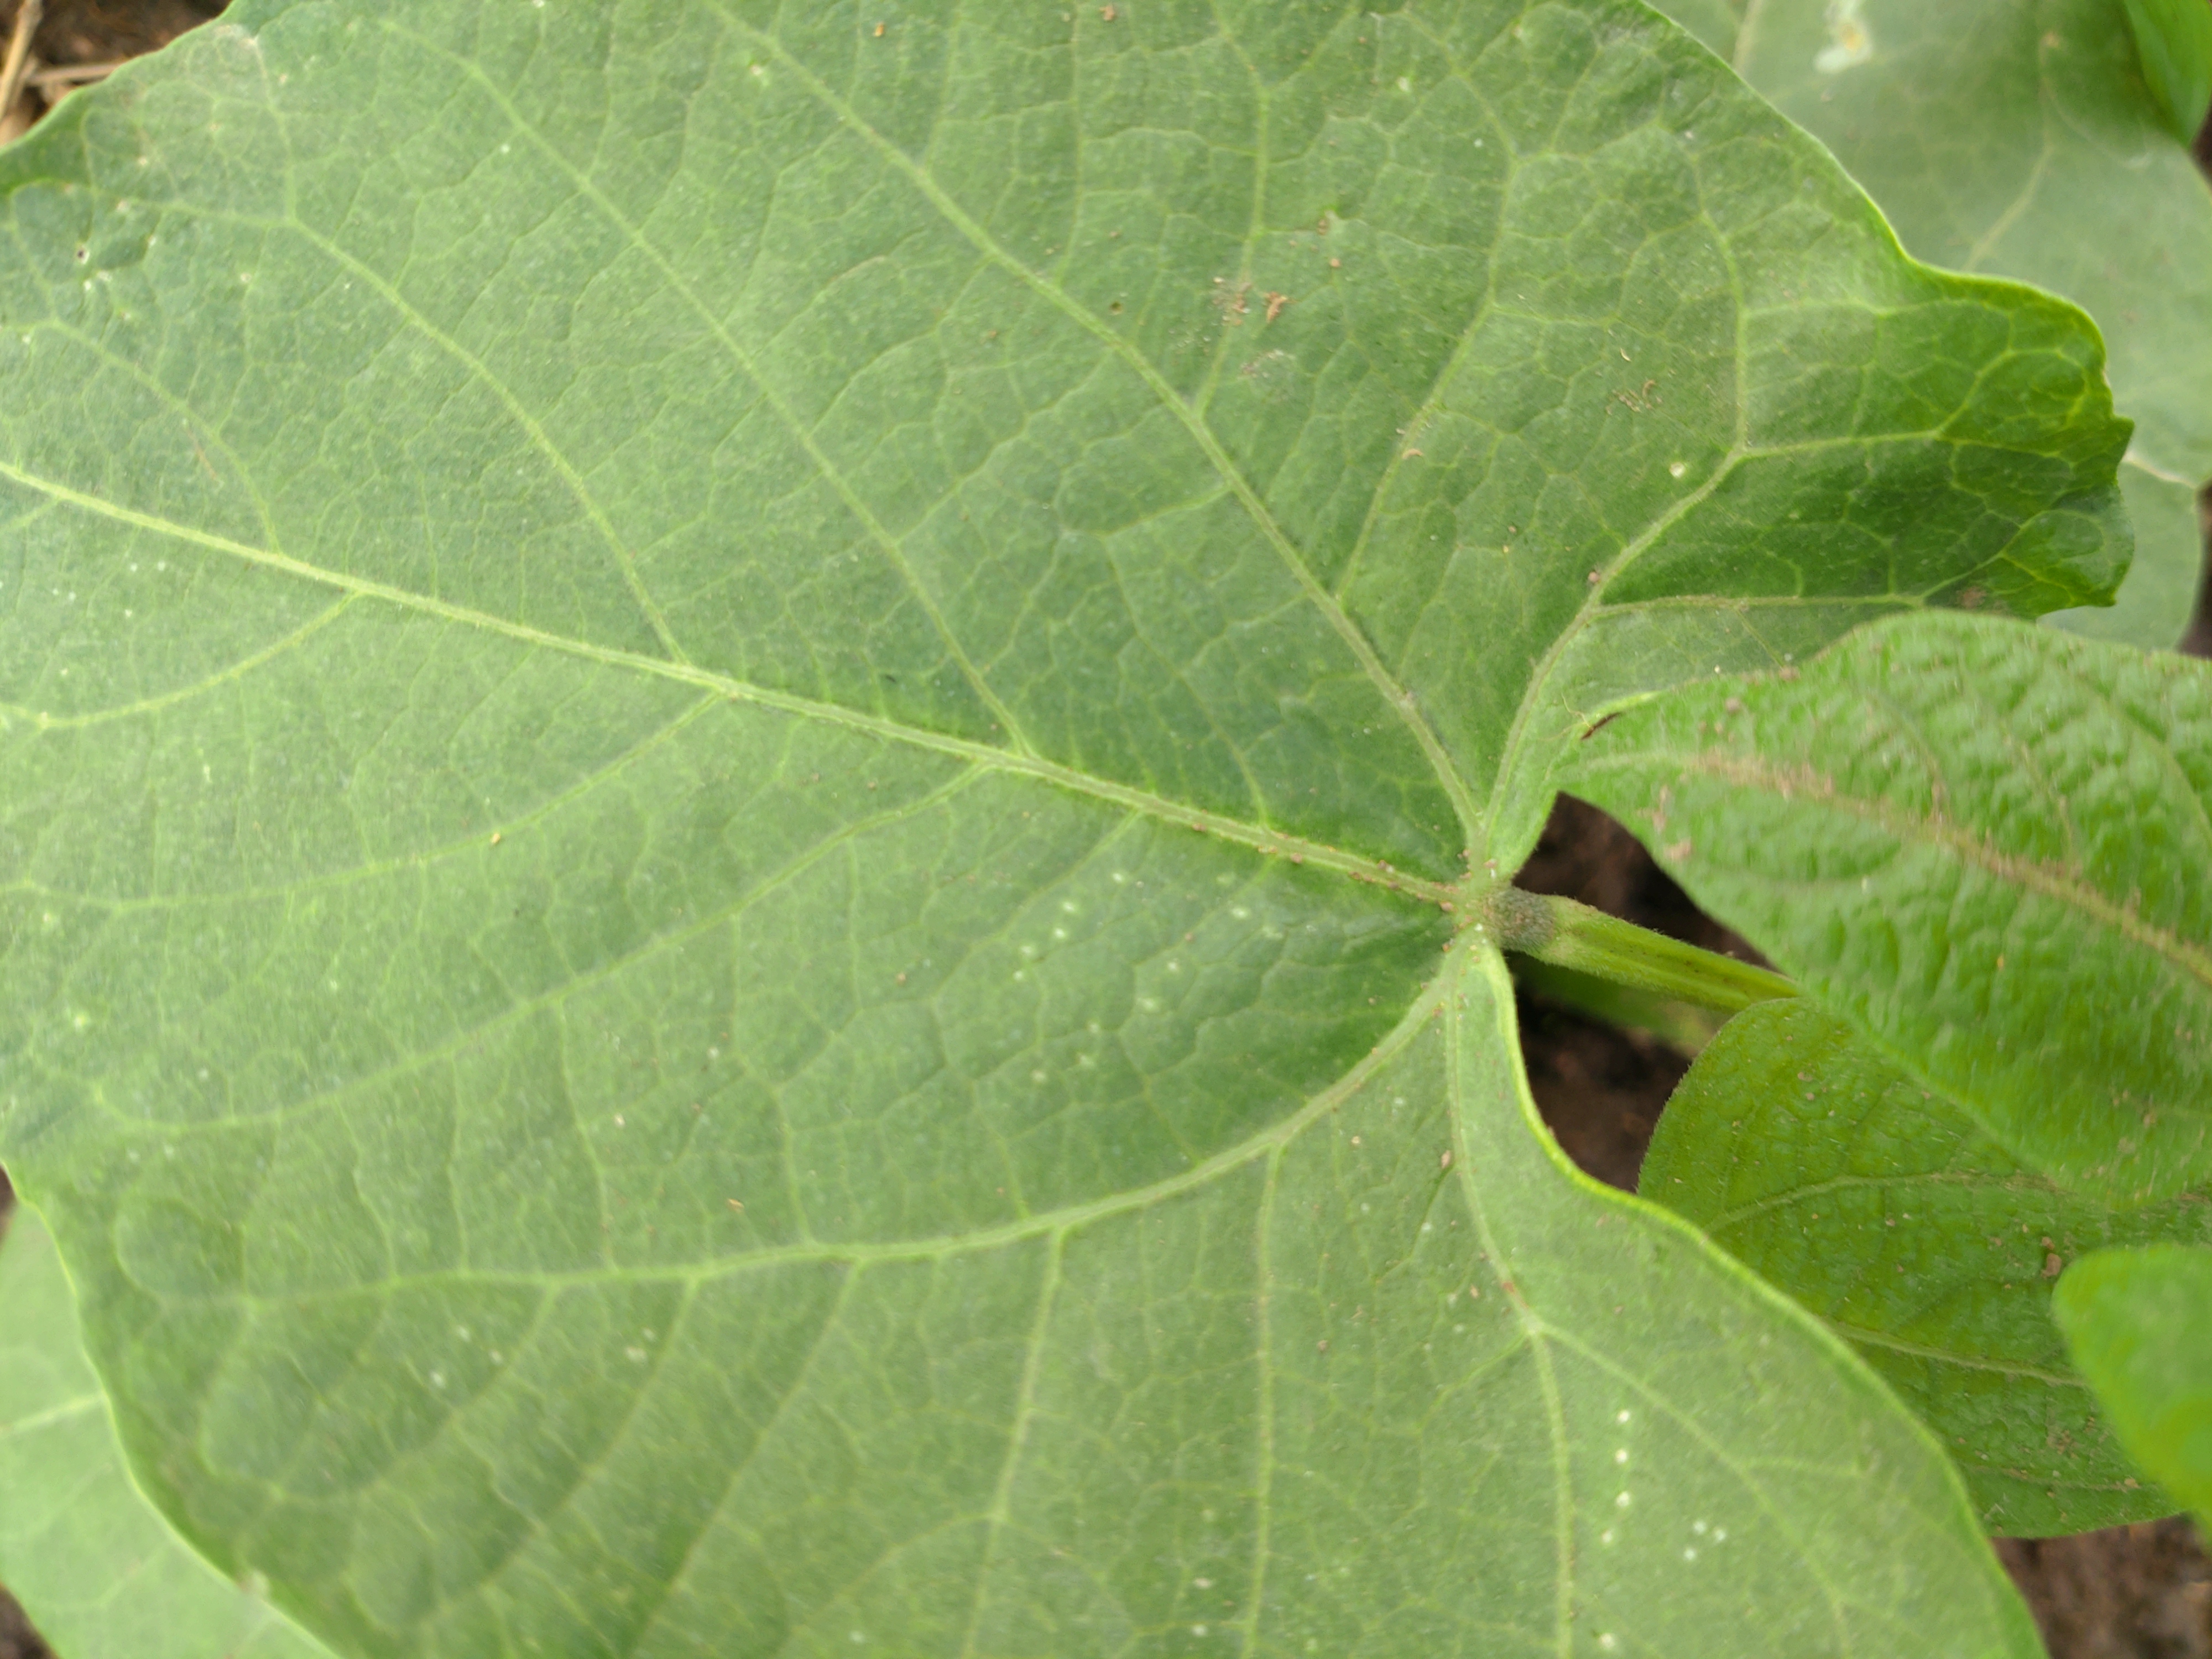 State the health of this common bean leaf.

healthy
